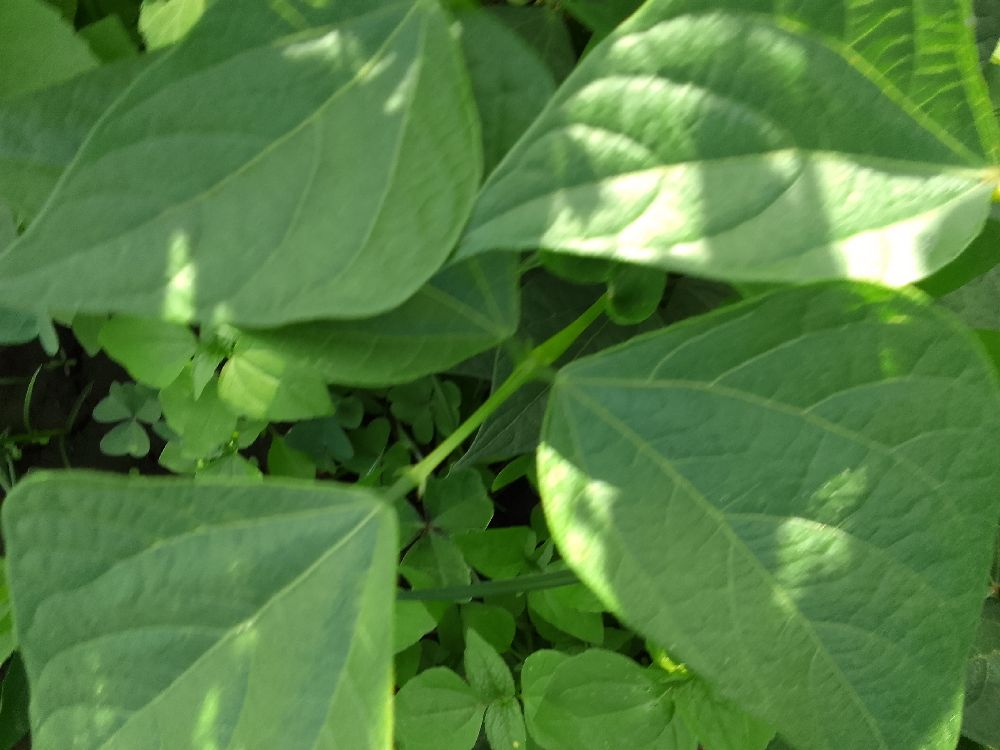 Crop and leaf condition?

common bean, healthy
